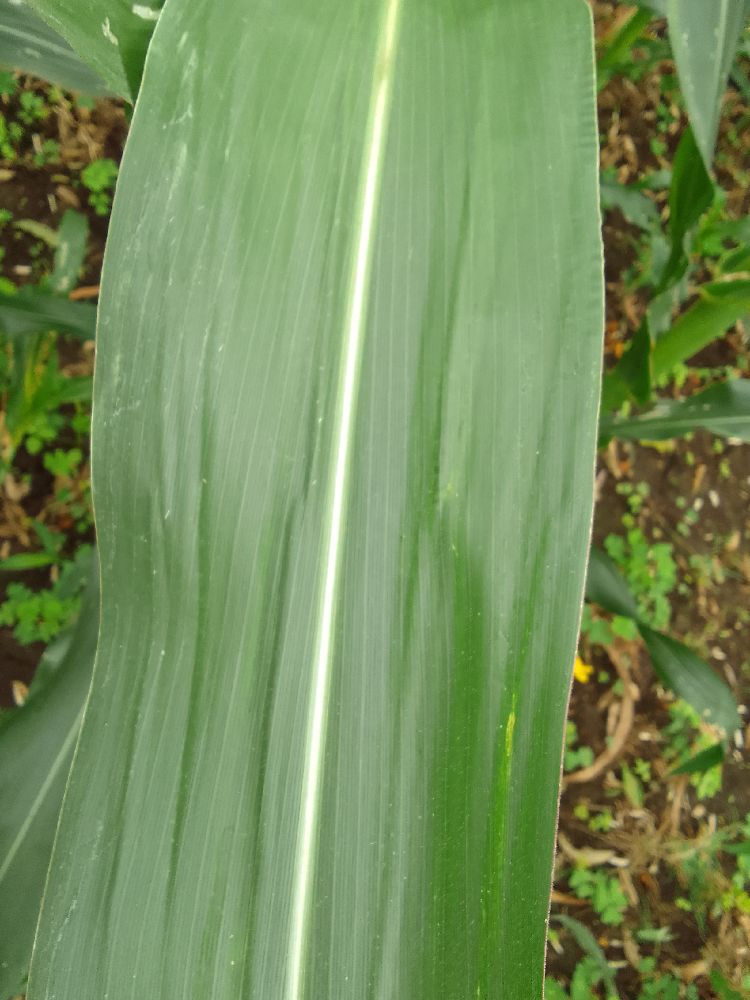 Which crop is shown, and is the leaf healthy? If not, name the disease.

maize, healthy
